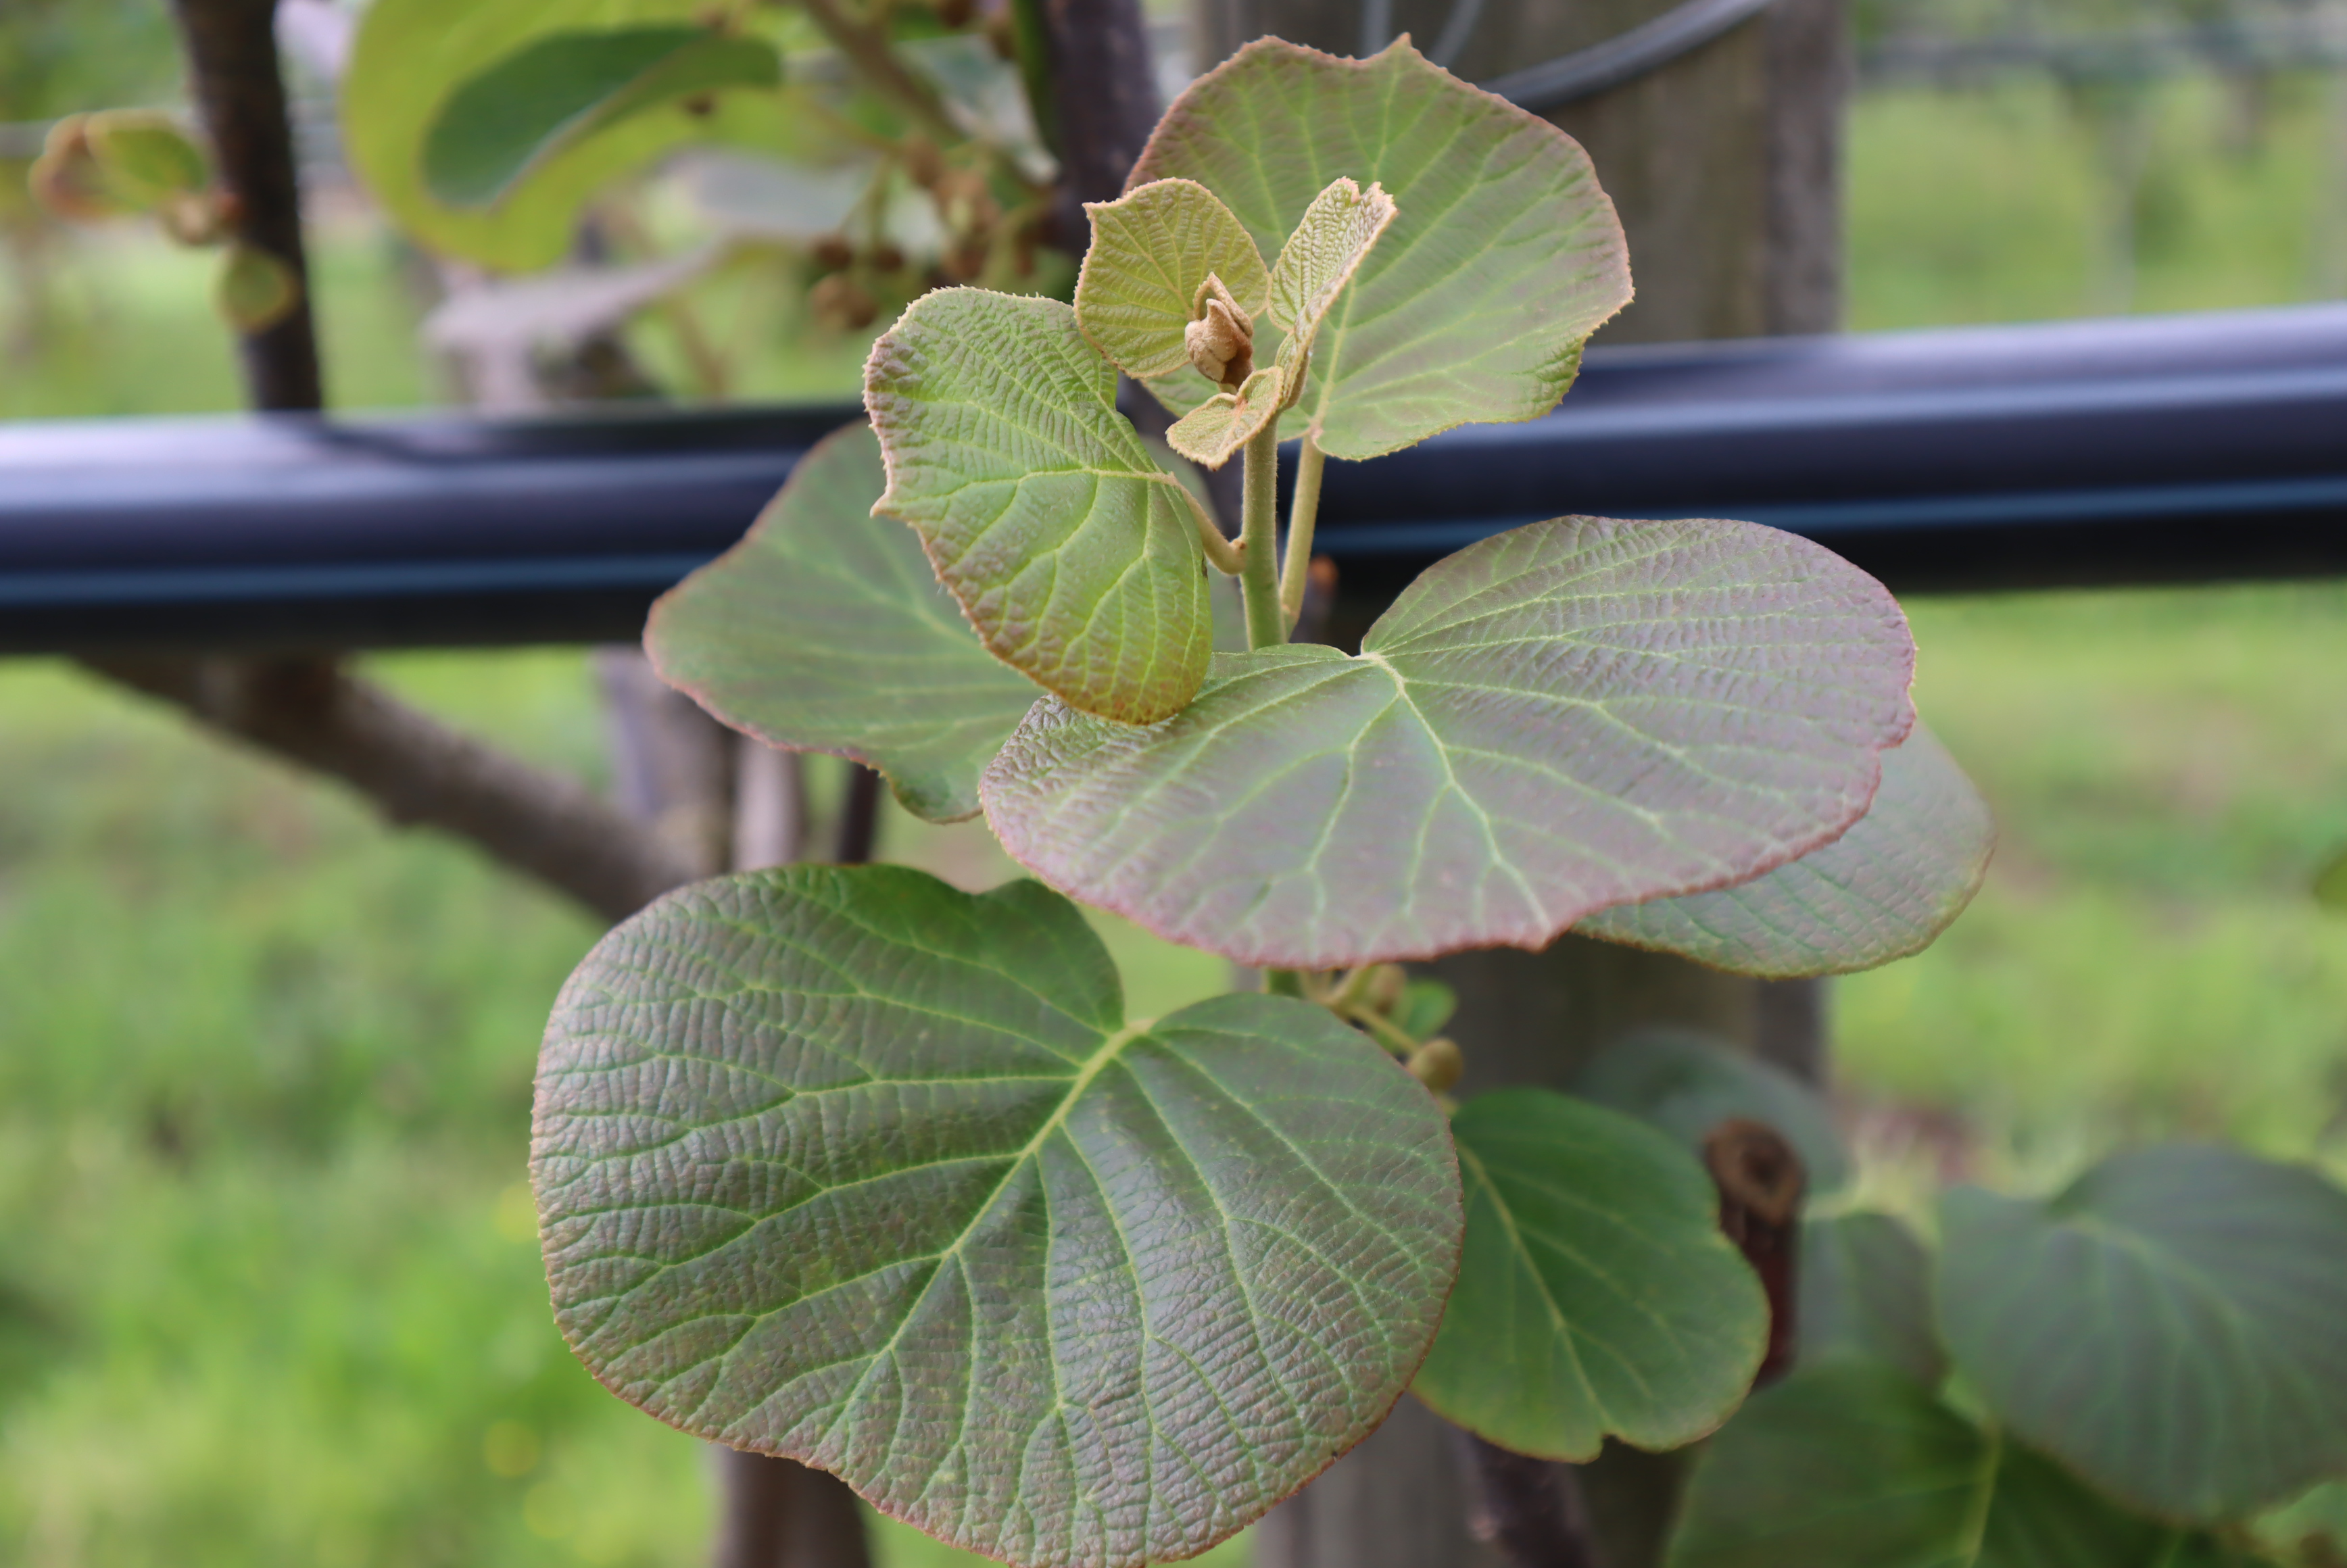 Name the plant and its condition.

kiwi, healthy
